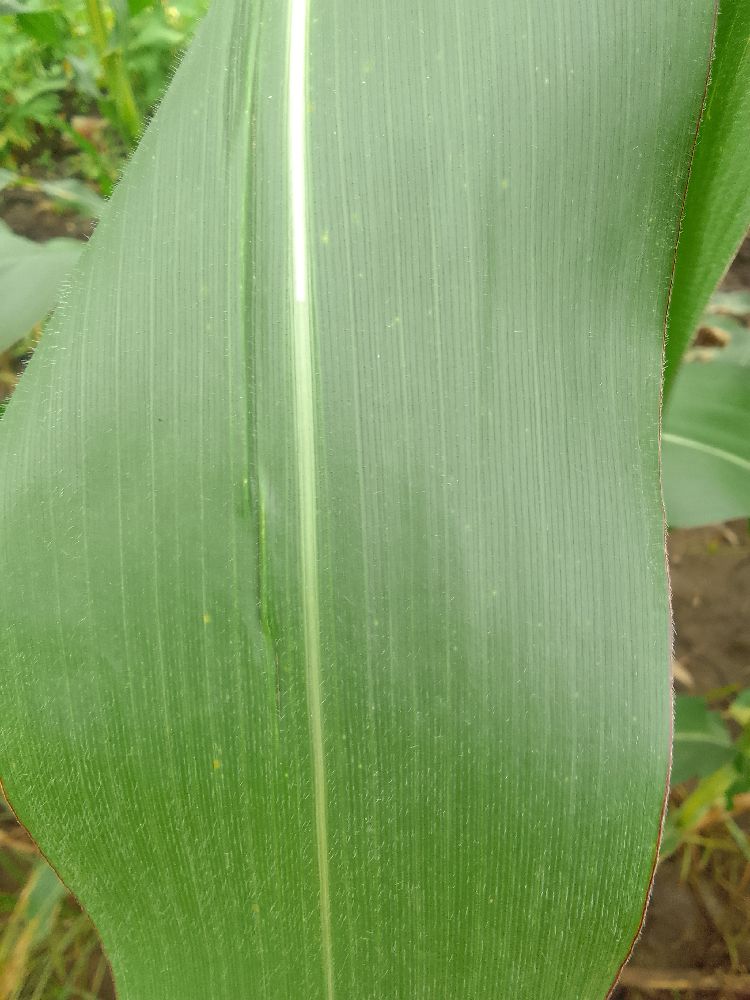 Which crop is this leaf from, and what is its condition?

maize, healthy
